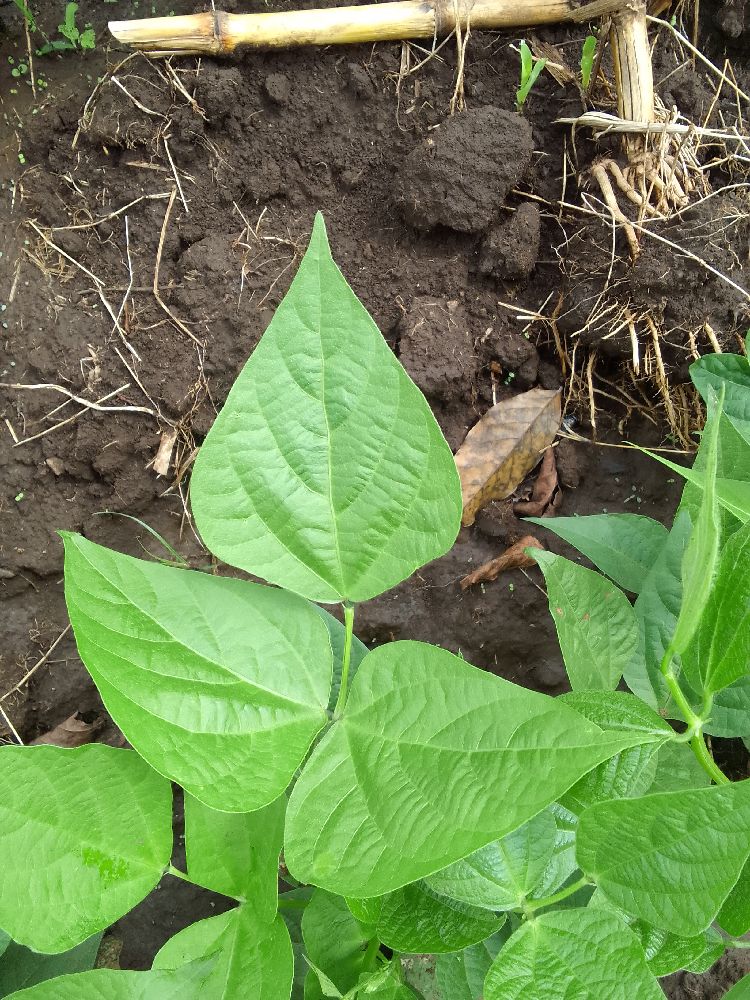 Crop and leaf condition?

common bean, healthy
